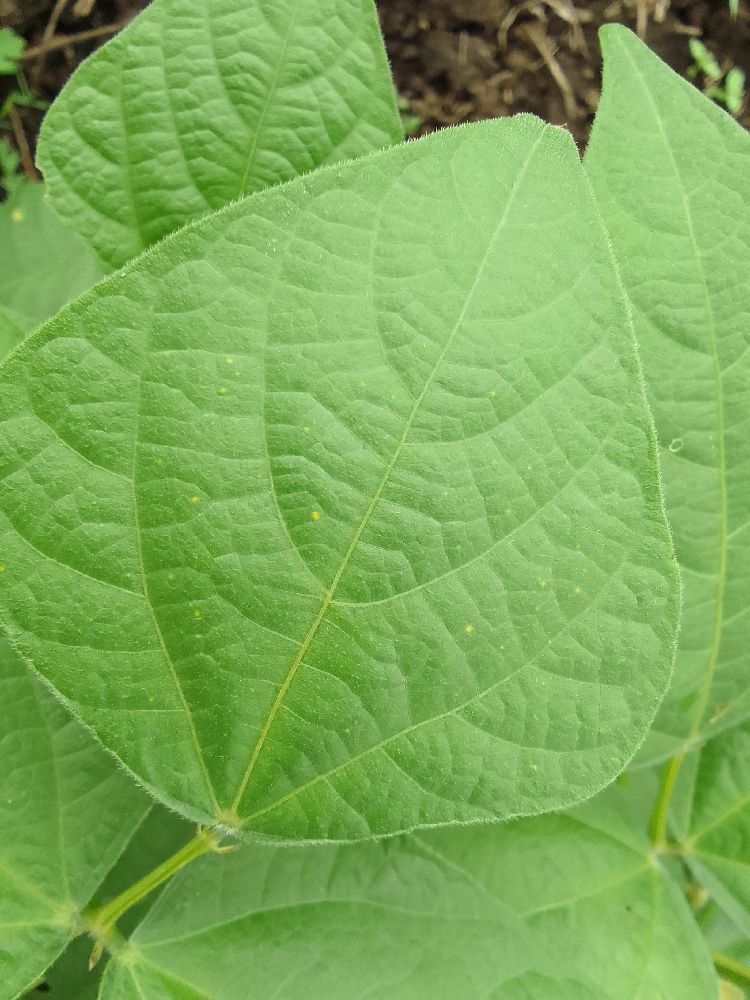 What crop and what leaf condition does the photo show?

common bean, healthy
